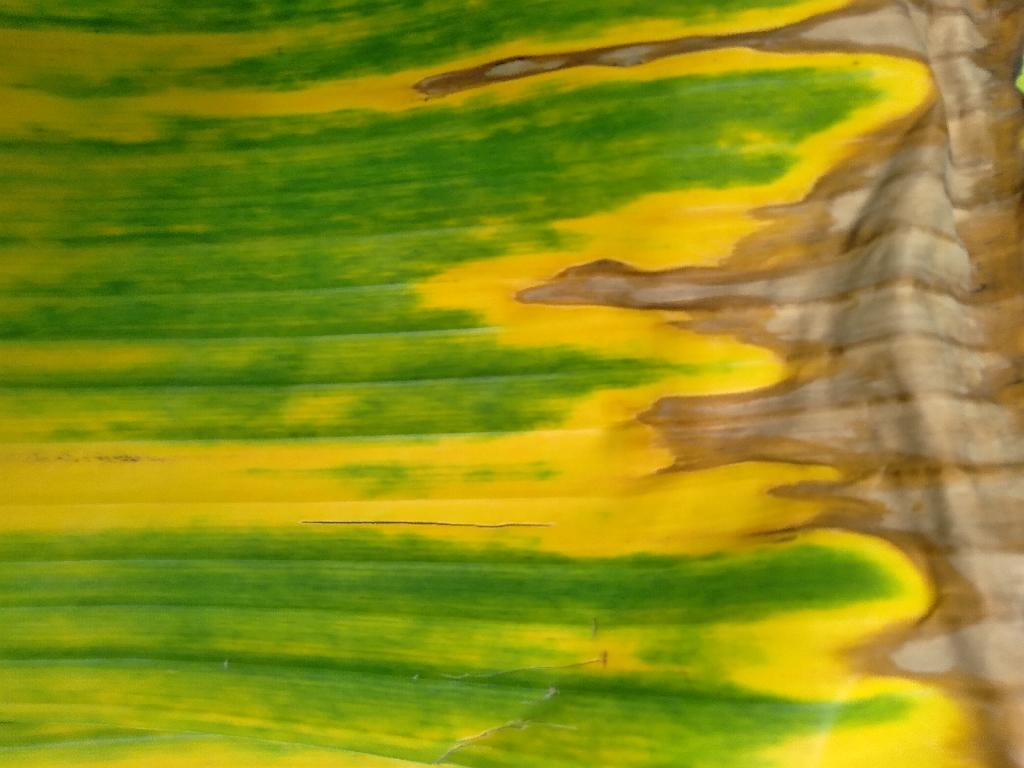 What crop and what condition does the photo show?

banana, fusarium wilt race 1
